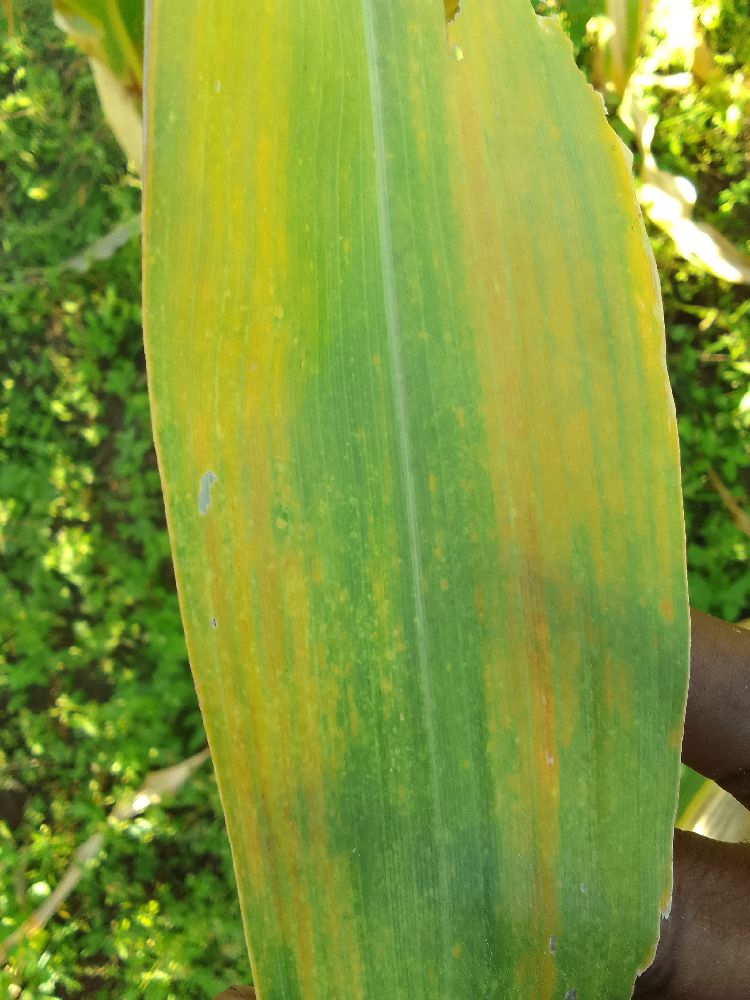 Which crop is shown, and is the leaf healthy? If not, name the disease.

maize, maize lethal necrosis
